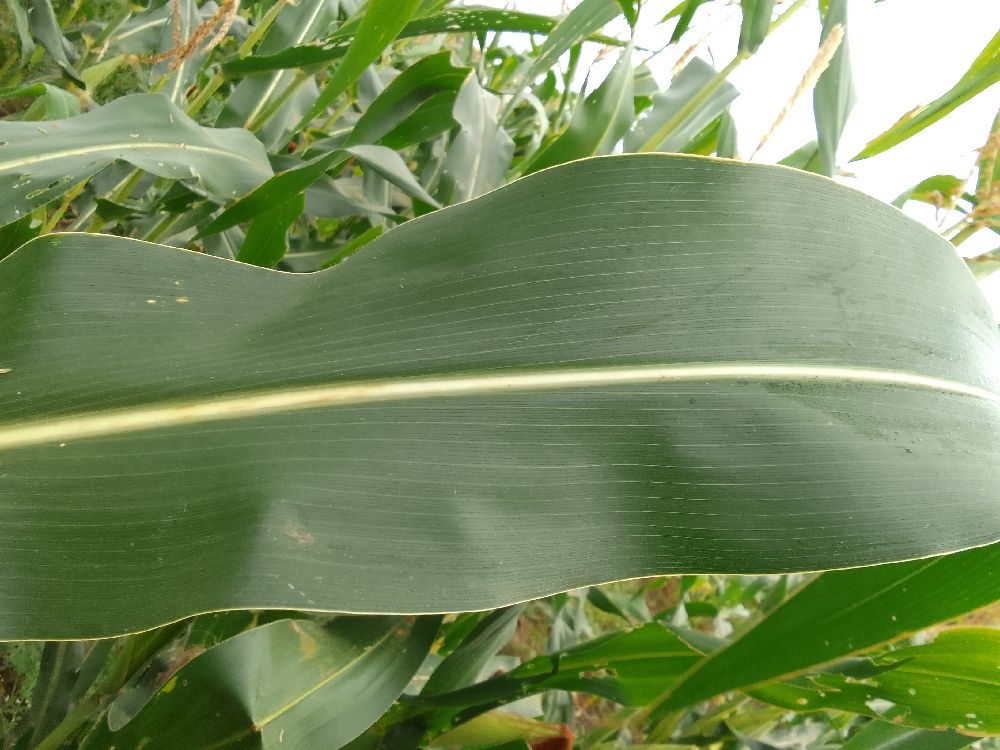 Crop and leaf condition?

maize, healthy
